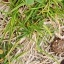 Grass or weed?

grass
